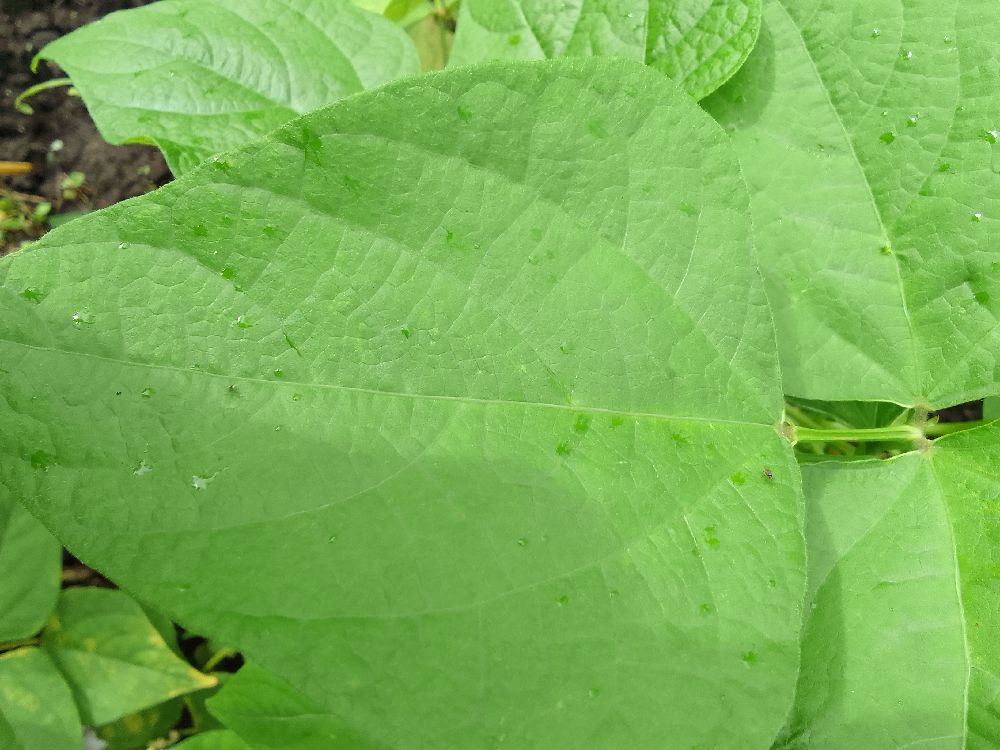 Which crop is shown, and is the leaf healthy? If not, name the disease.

common bean, healthy
